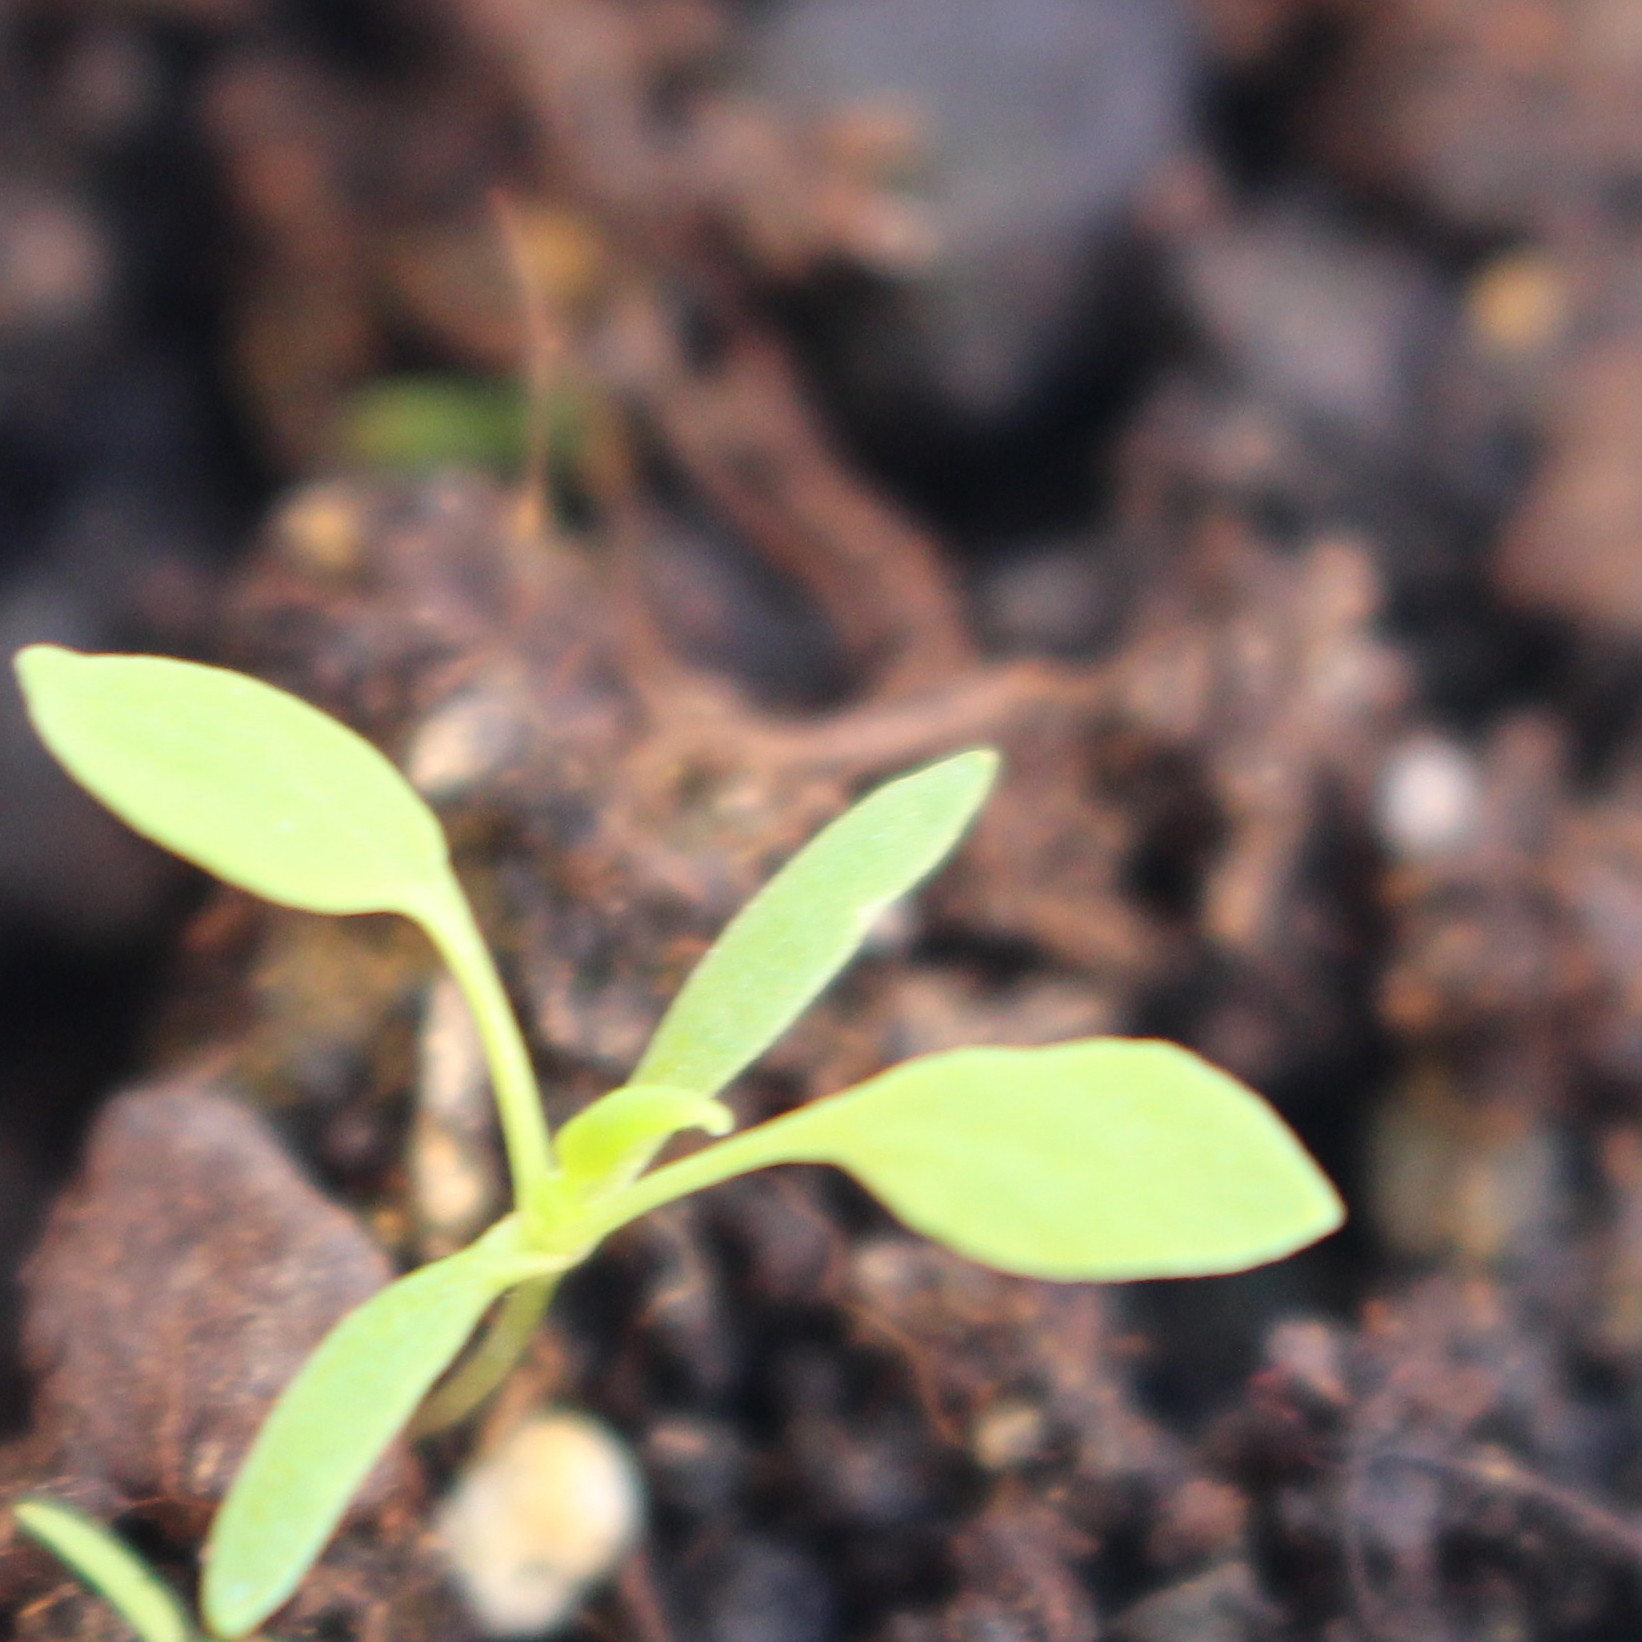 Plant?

Papaver rhoeas
